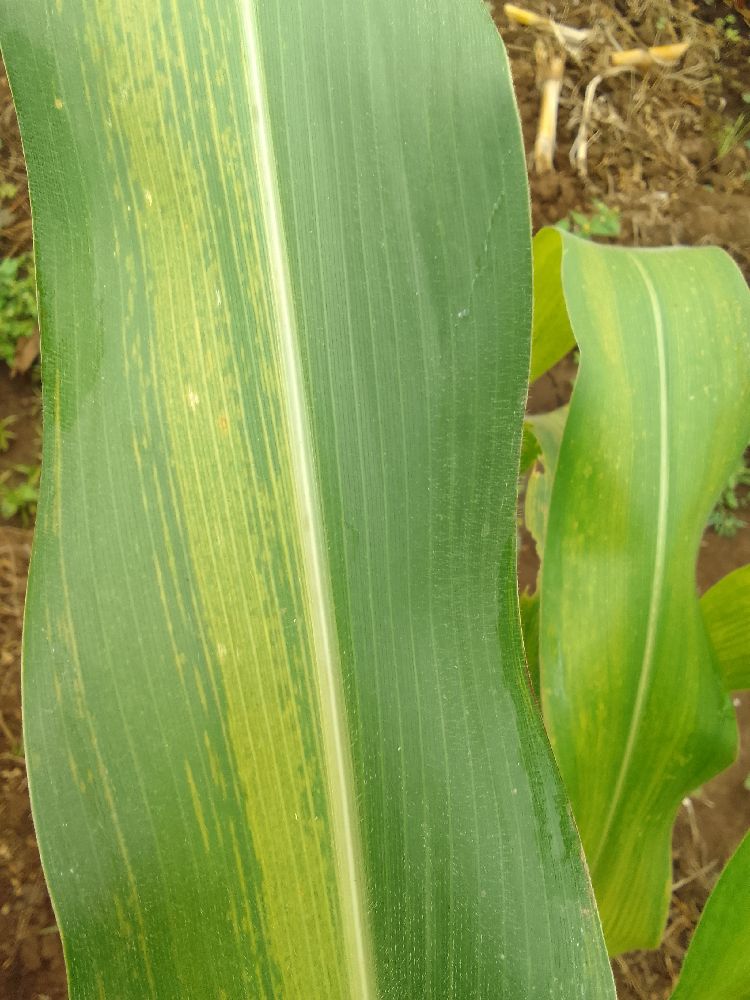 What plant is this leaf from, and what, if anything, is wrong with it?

maize, maize lethal necrosis
